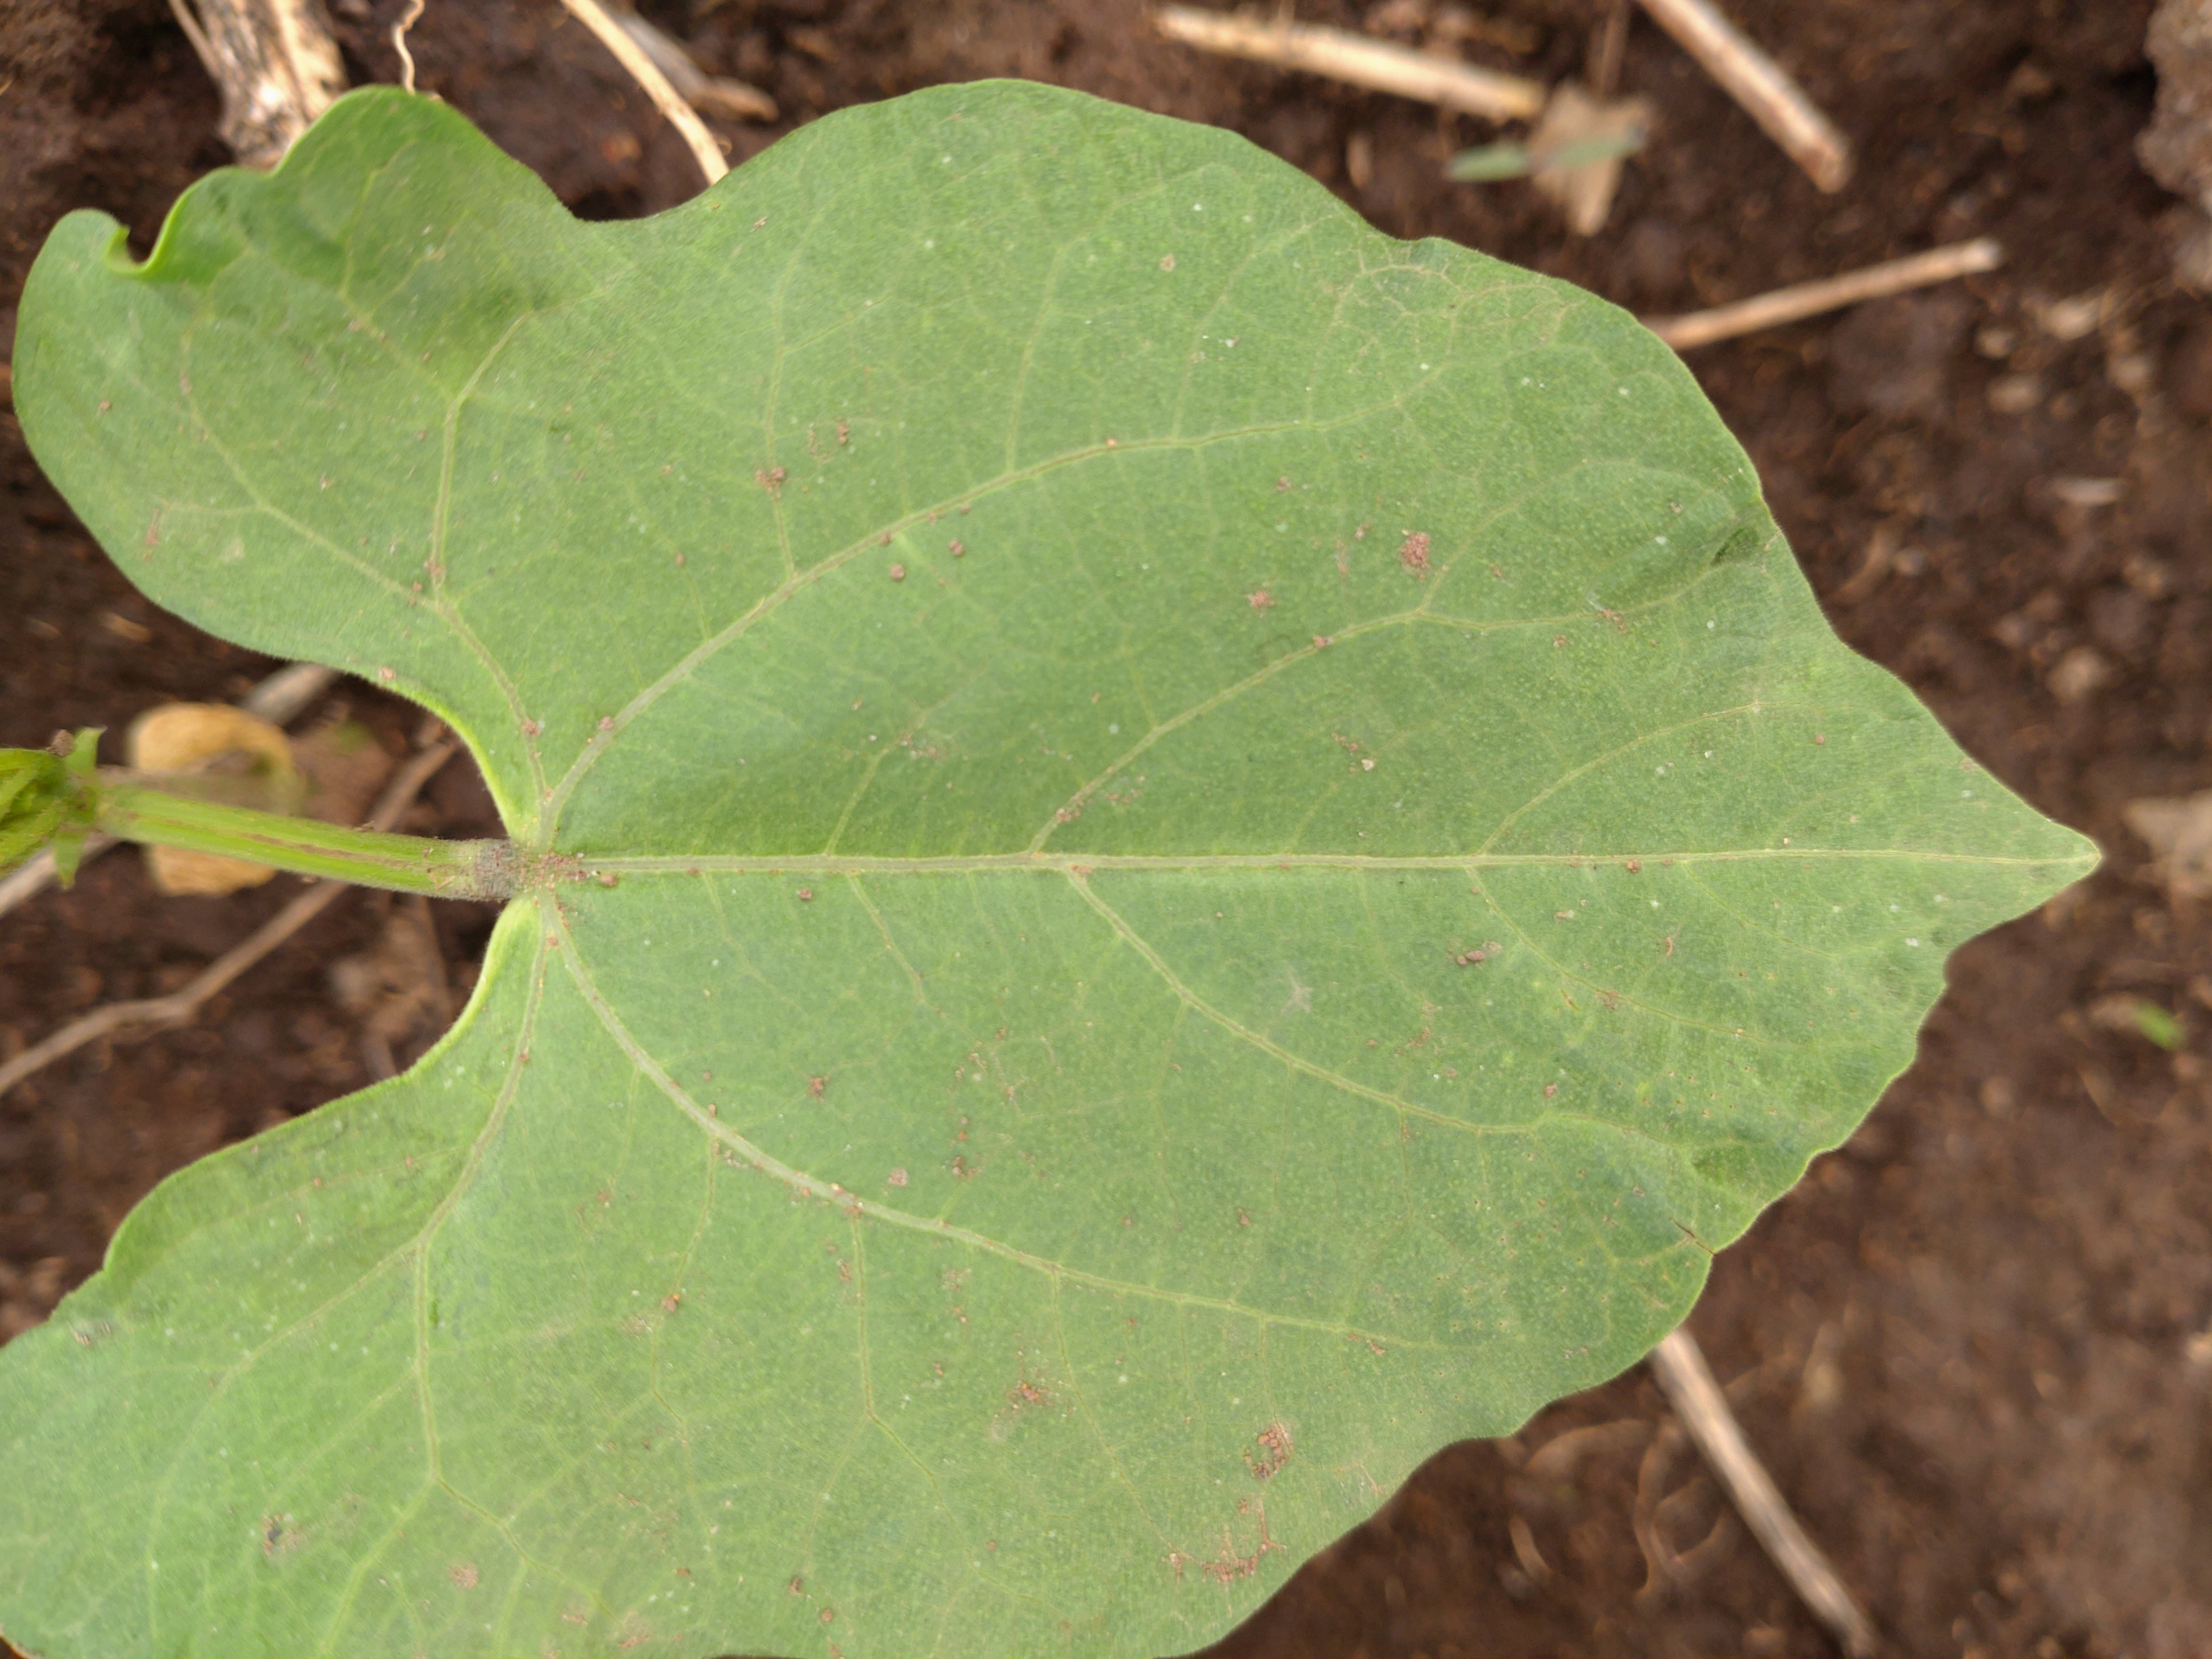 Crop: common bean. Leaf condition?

healthy
